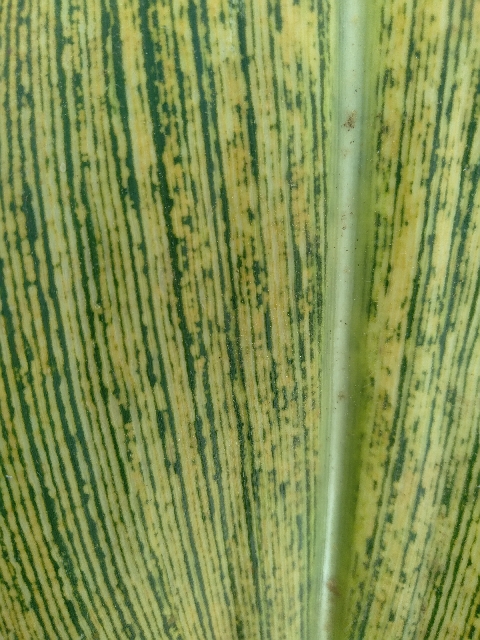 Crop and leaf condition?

maize, maize streak virus
